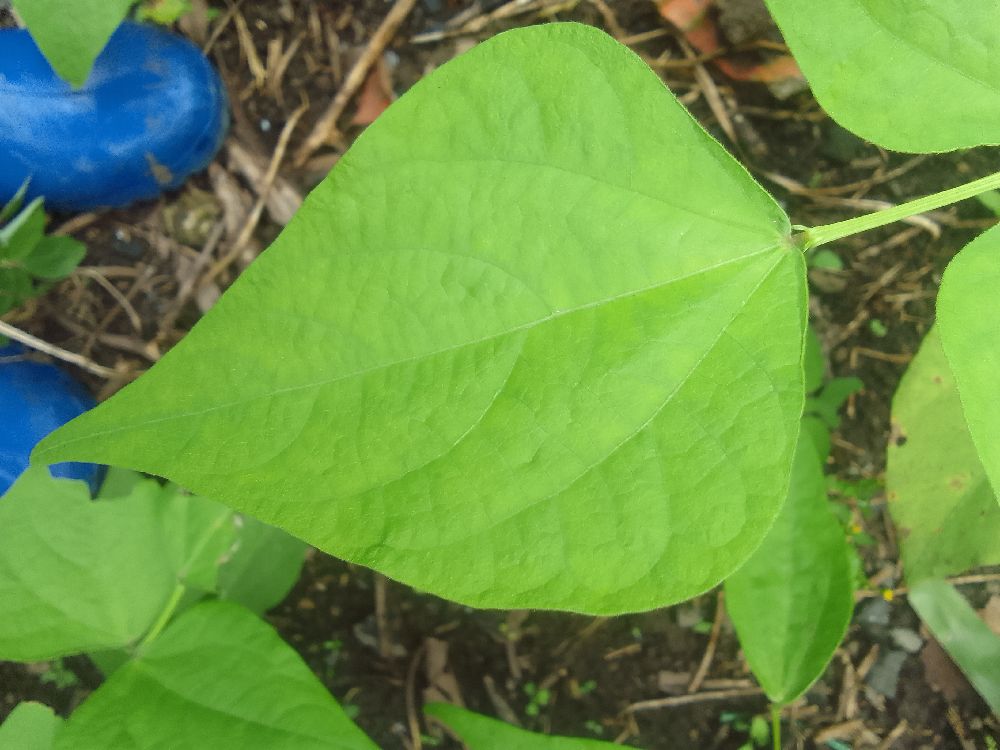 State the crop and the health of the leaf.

common bean, healthy
